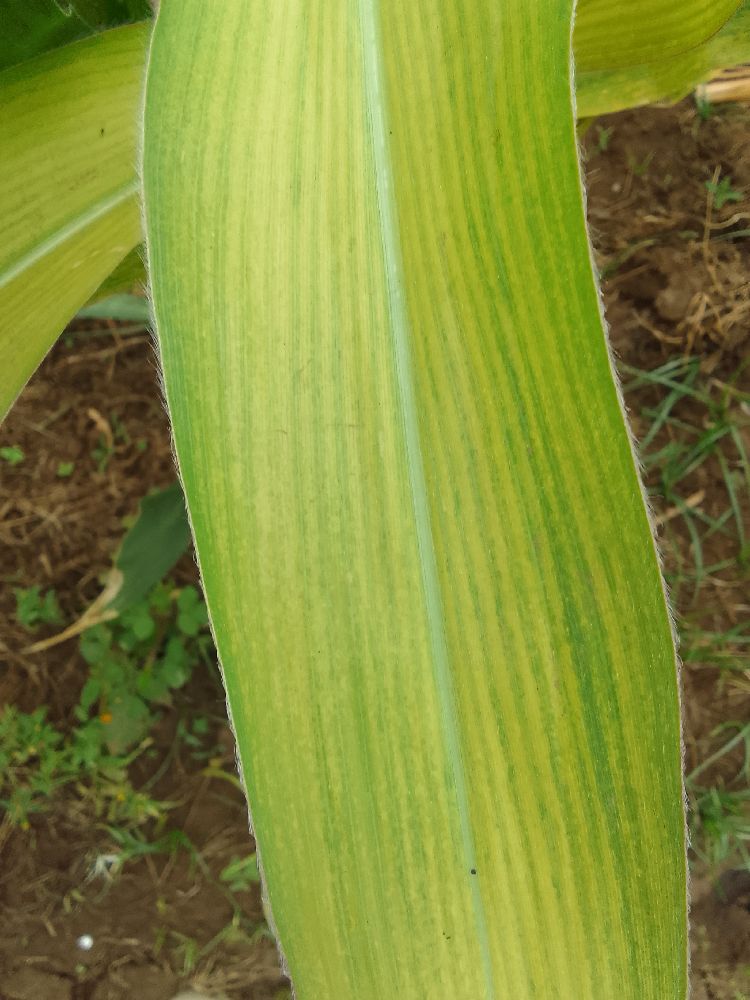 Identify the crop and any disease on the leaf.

maize, maize lethal necrosis
